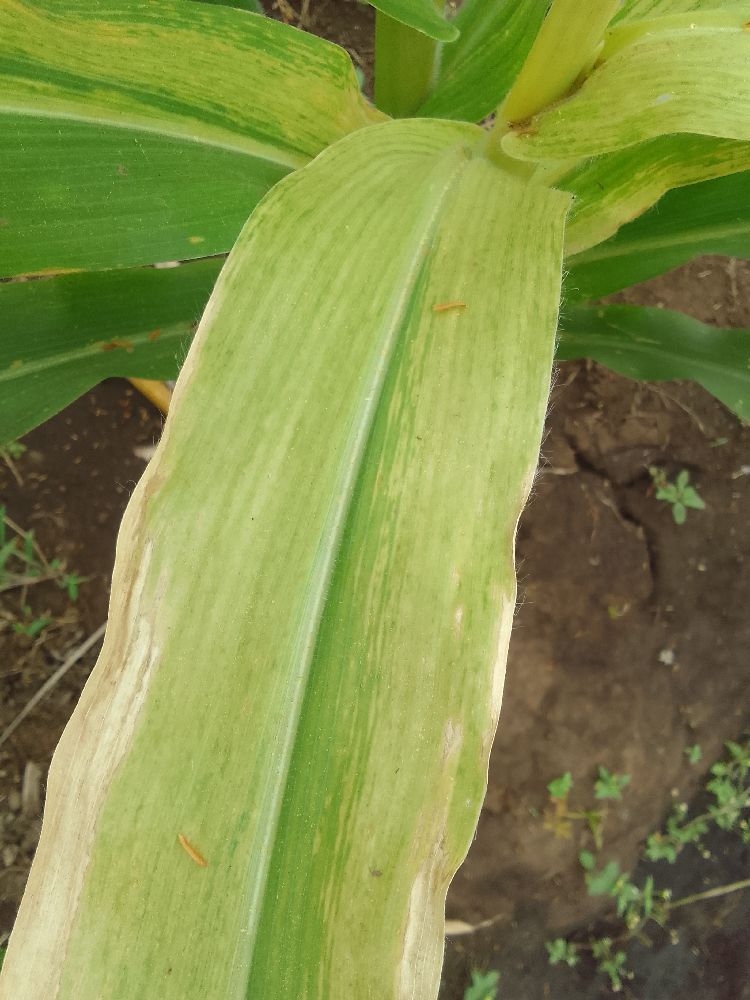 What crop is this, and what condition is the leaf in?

maize, maize lethal necrosis
